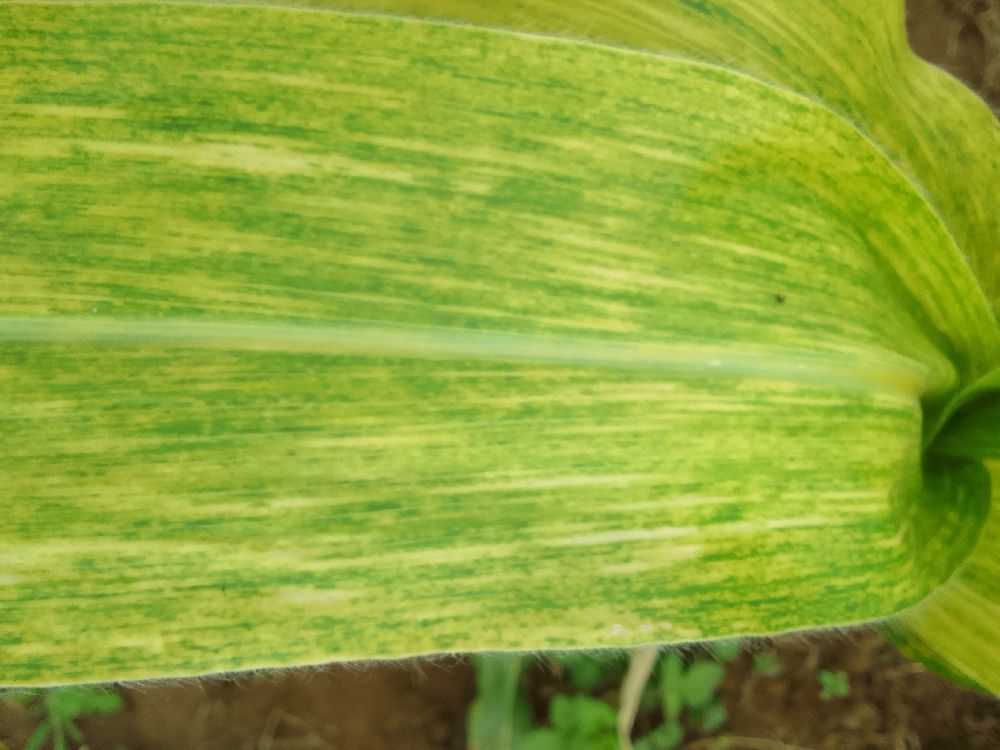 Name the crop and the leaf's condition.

maize, maize lethal necrosis
